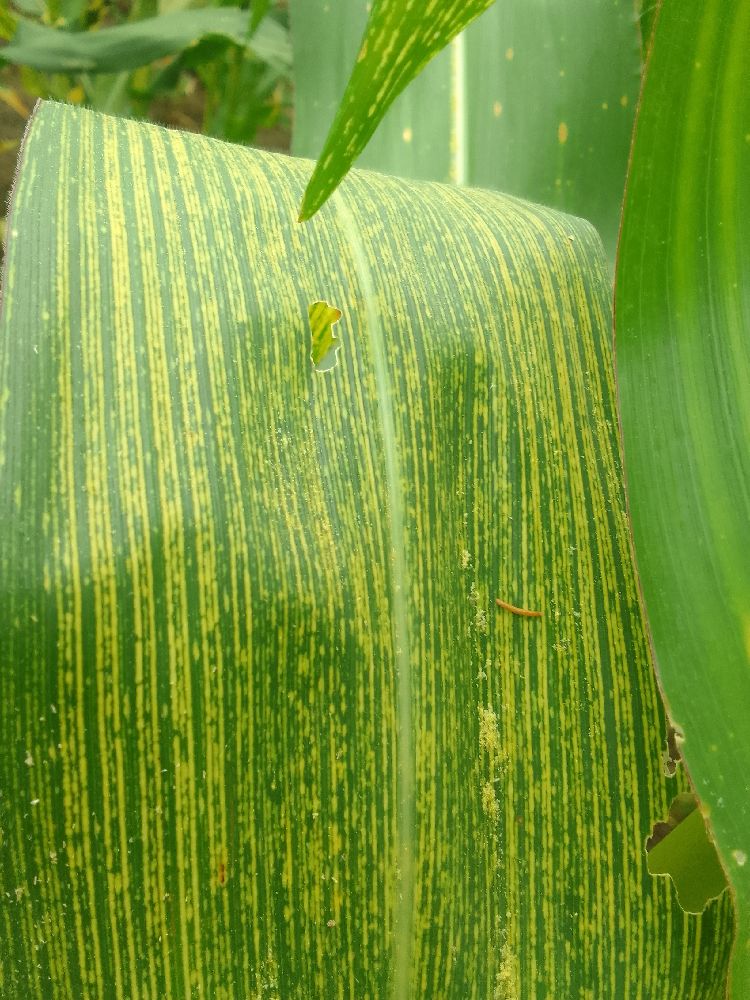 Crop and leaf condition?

maize, maize streak virus
